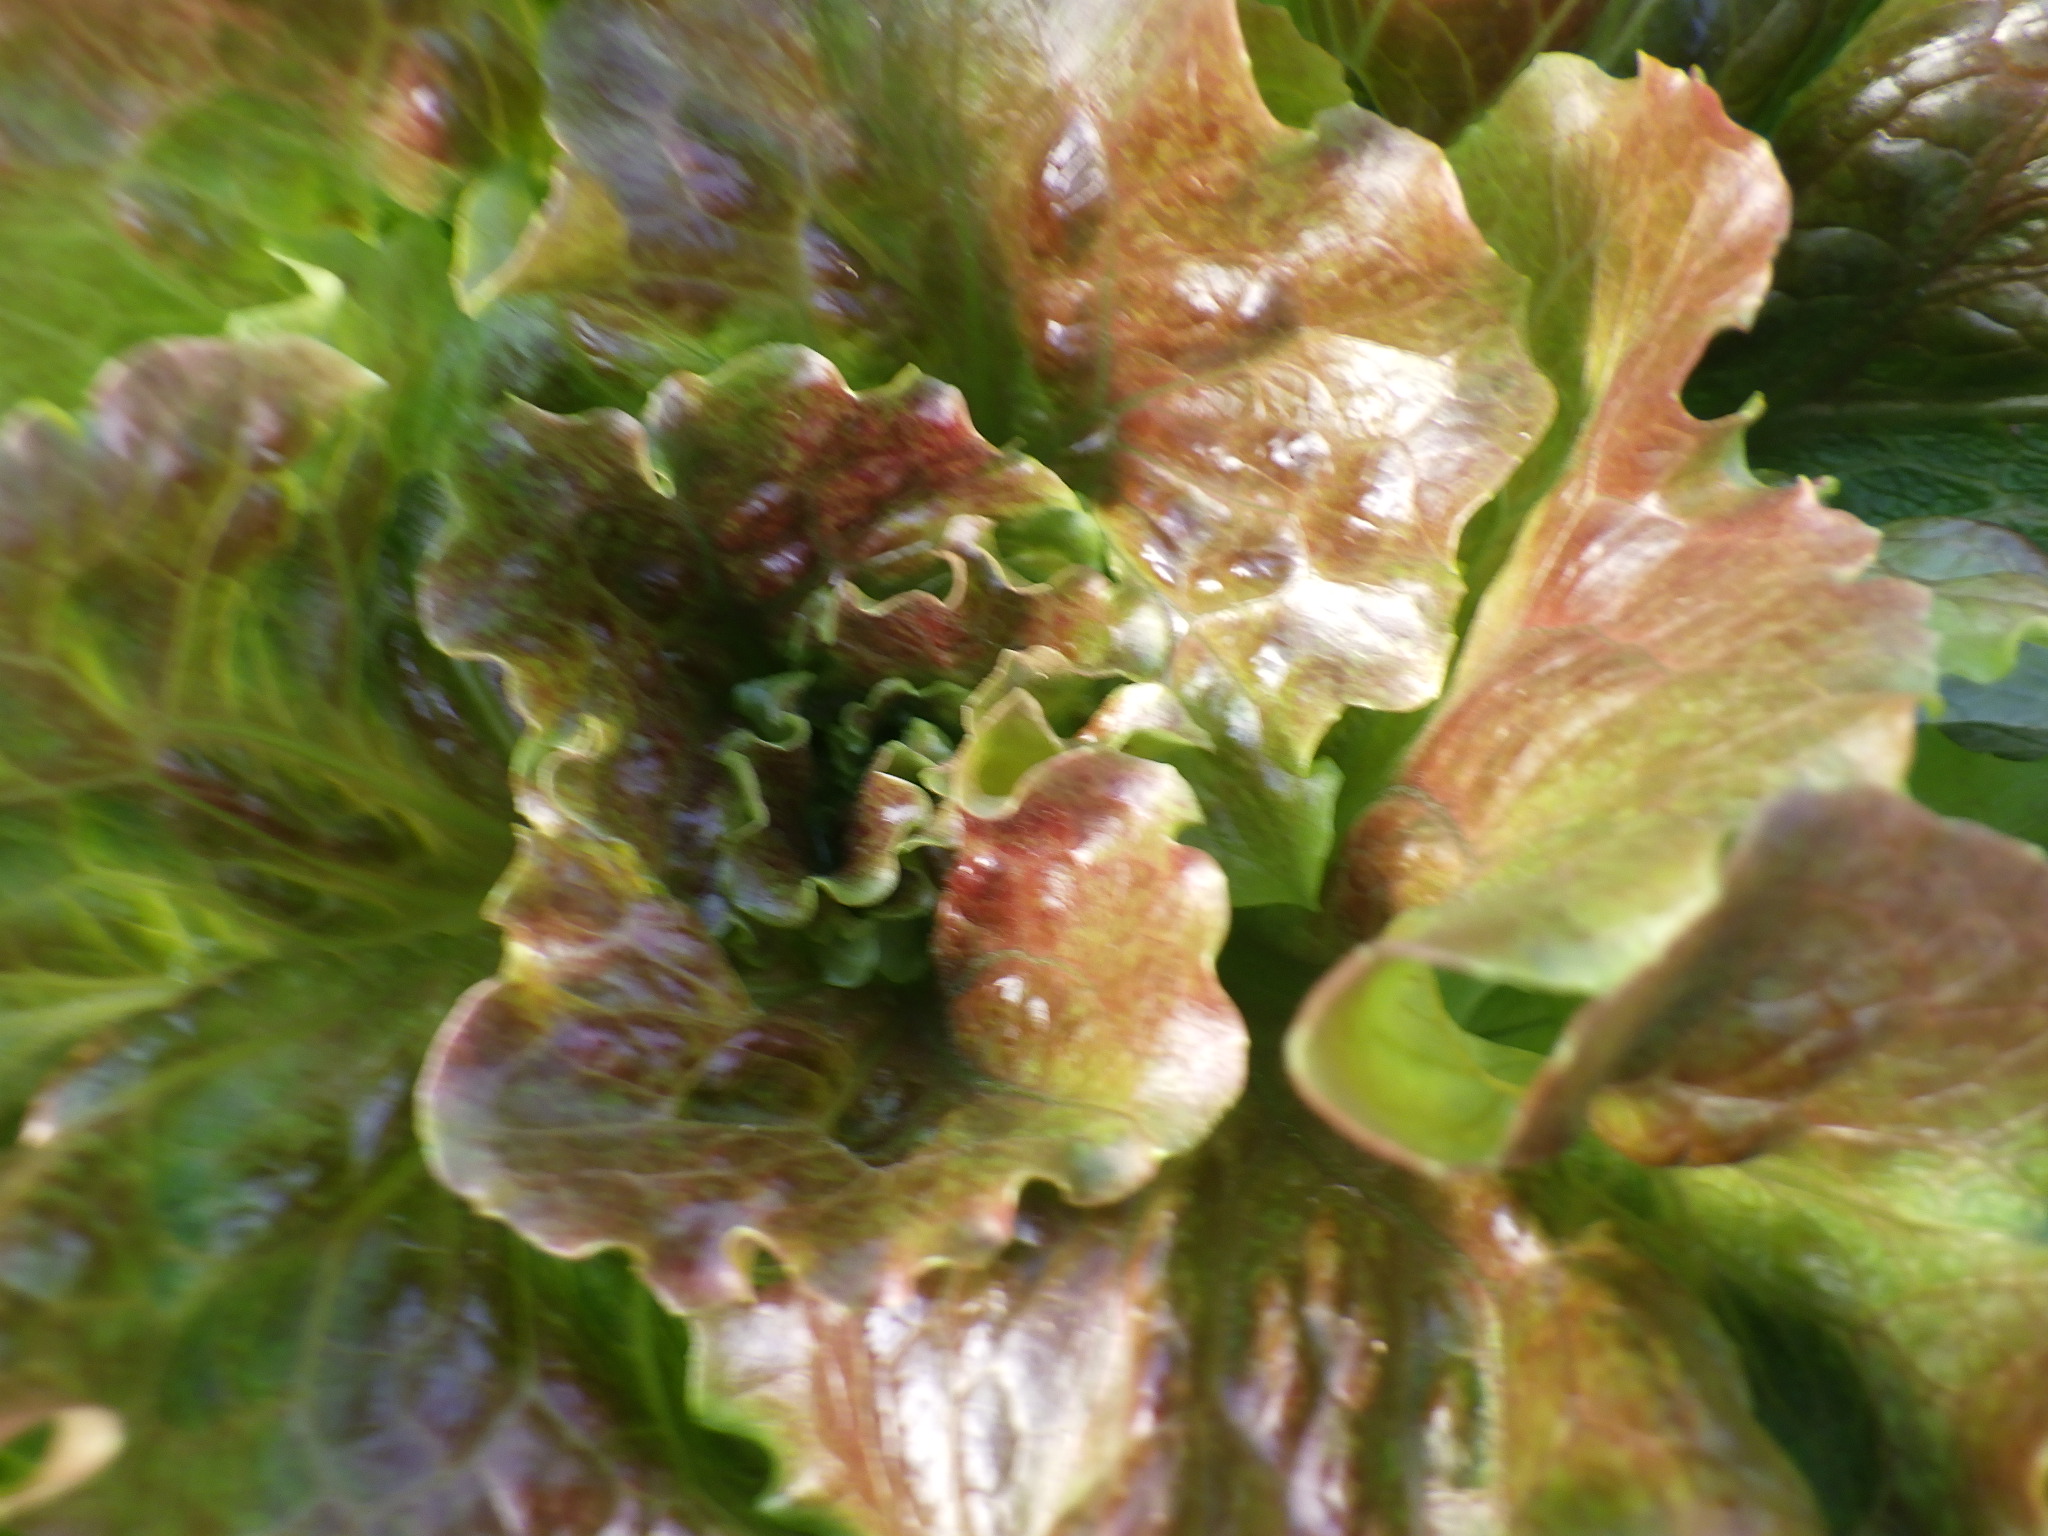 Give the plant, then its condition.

lettuce, healthy
